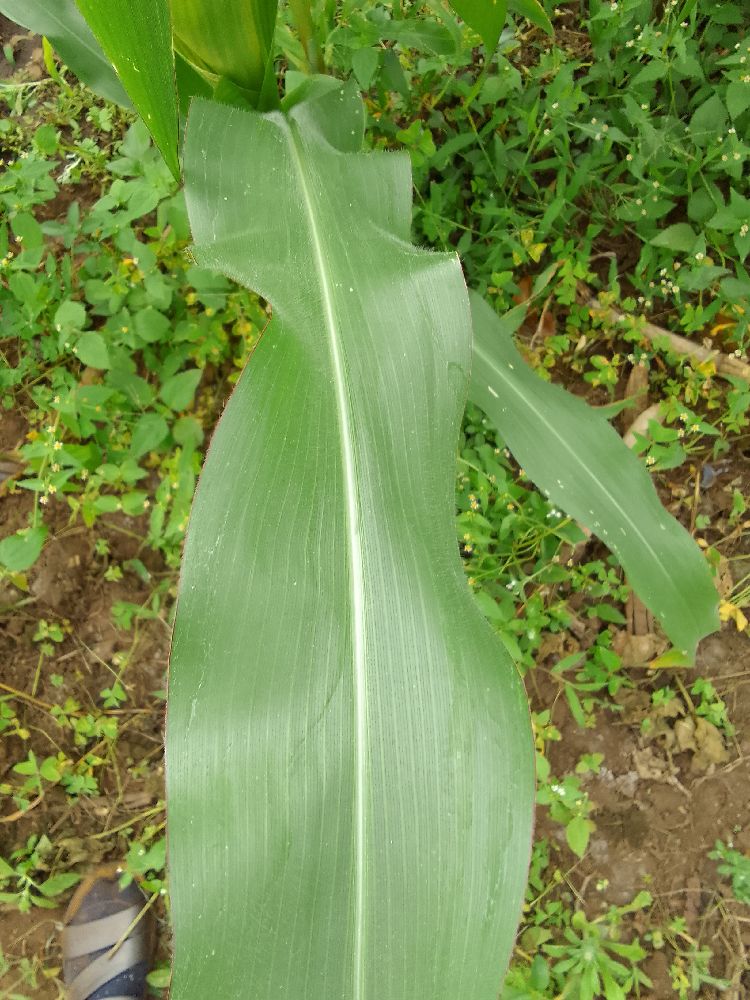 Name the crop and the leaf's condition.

maize, healthy
